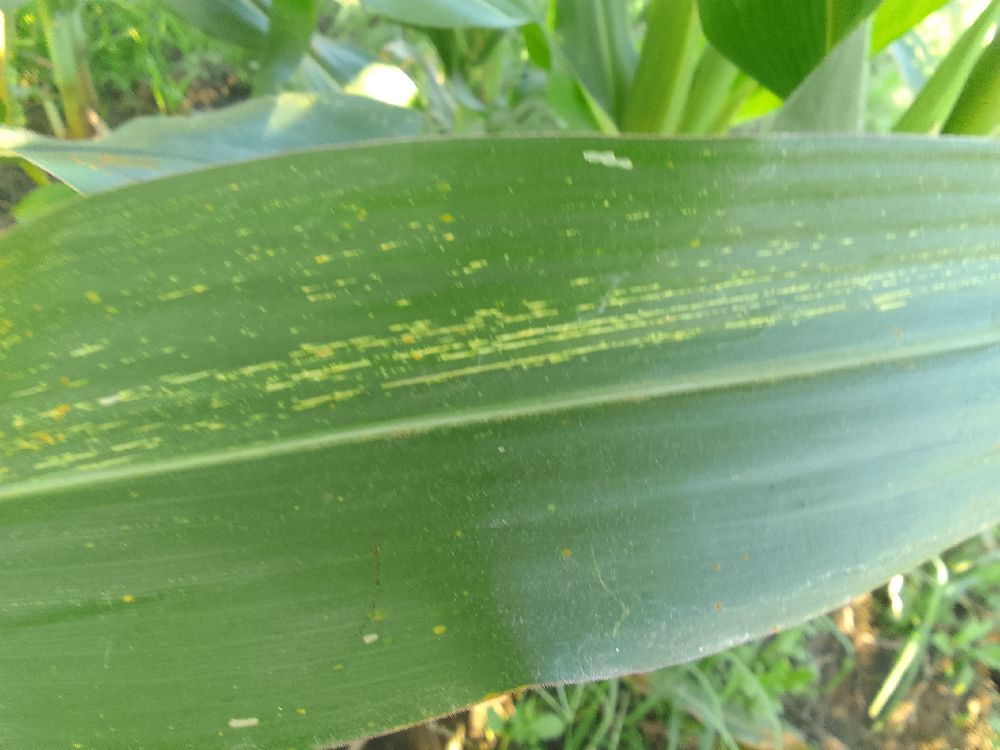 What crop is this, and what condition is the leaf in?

maize, maize streak virus
